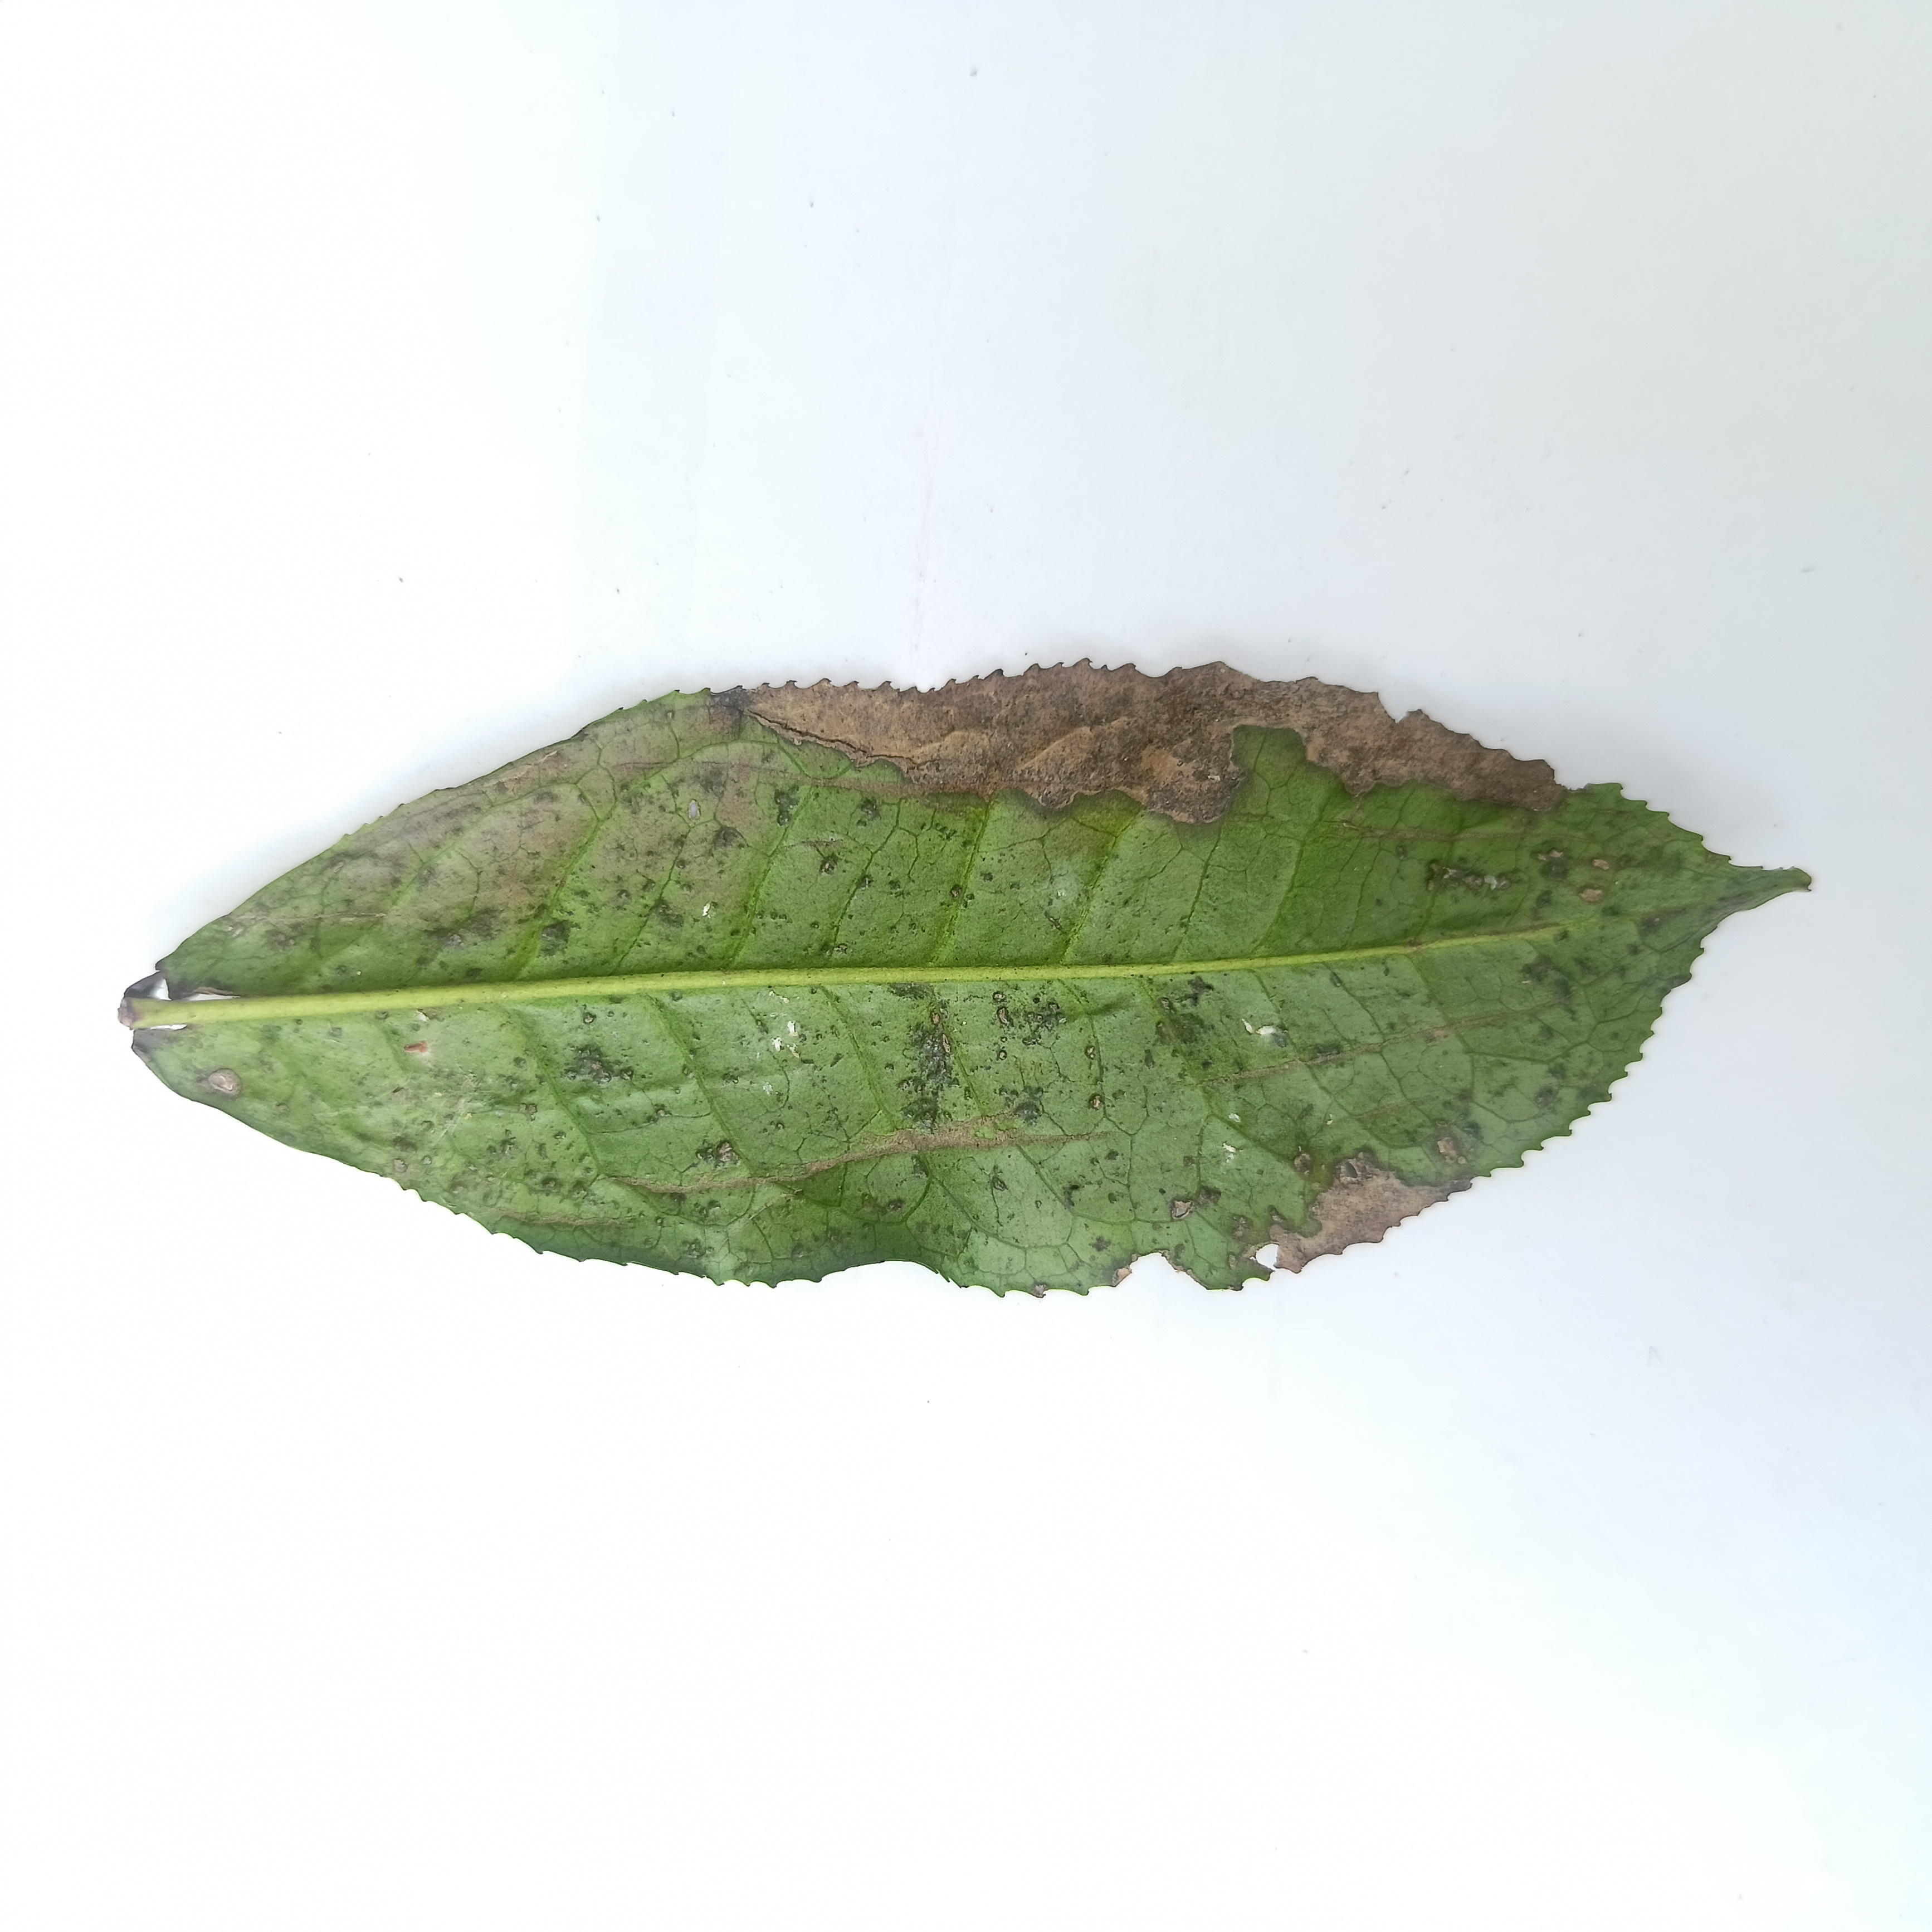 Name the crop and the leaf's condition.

tea, brown blight
